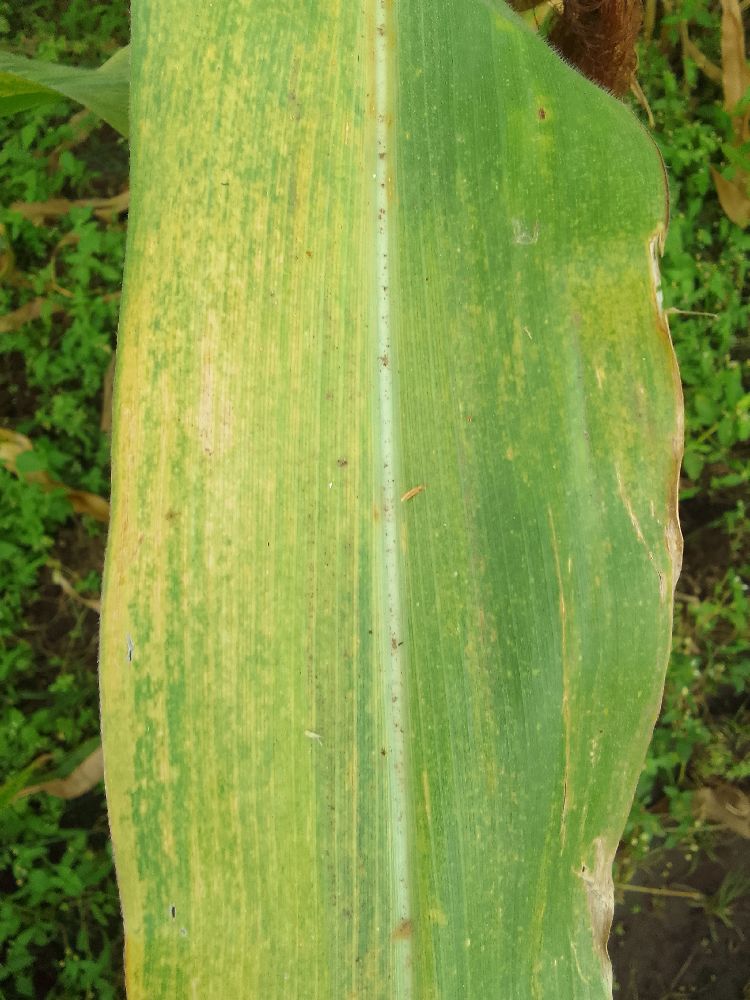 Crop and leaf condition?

maize, maize lethal necrosis
